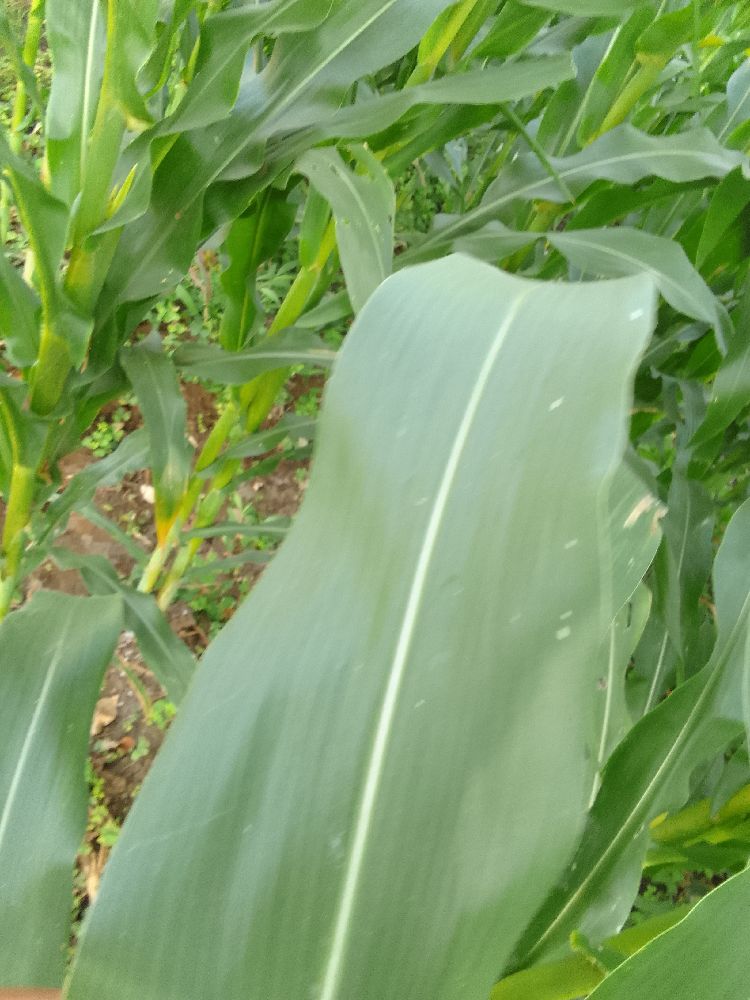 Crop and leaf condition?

maize, healthy
